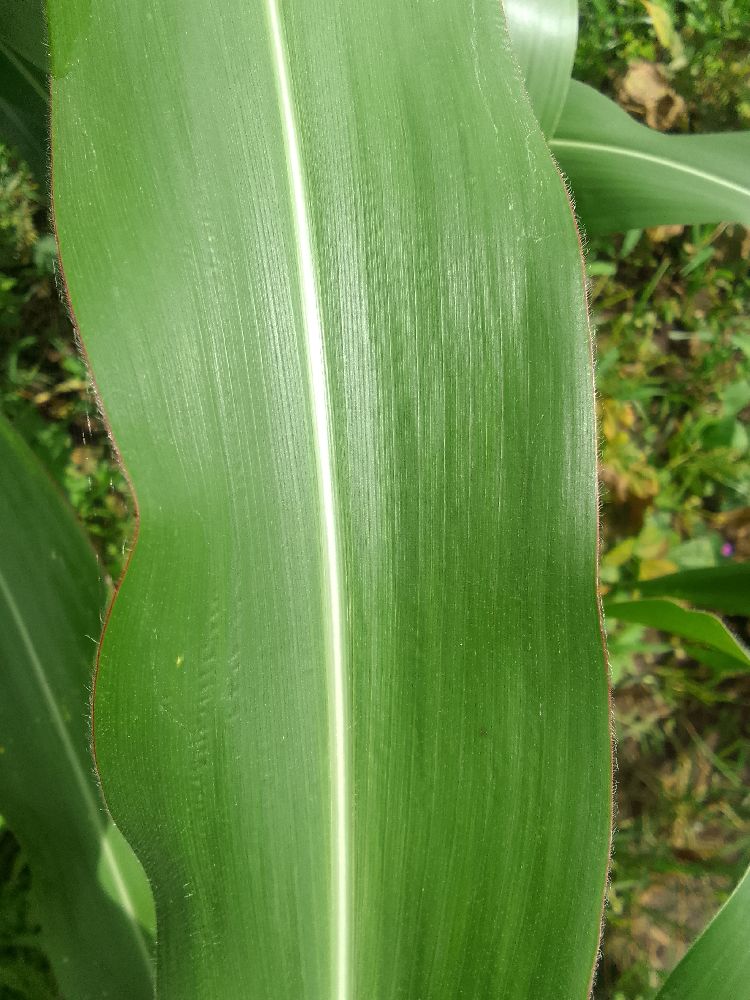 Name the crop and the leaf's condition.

maize, healthy
